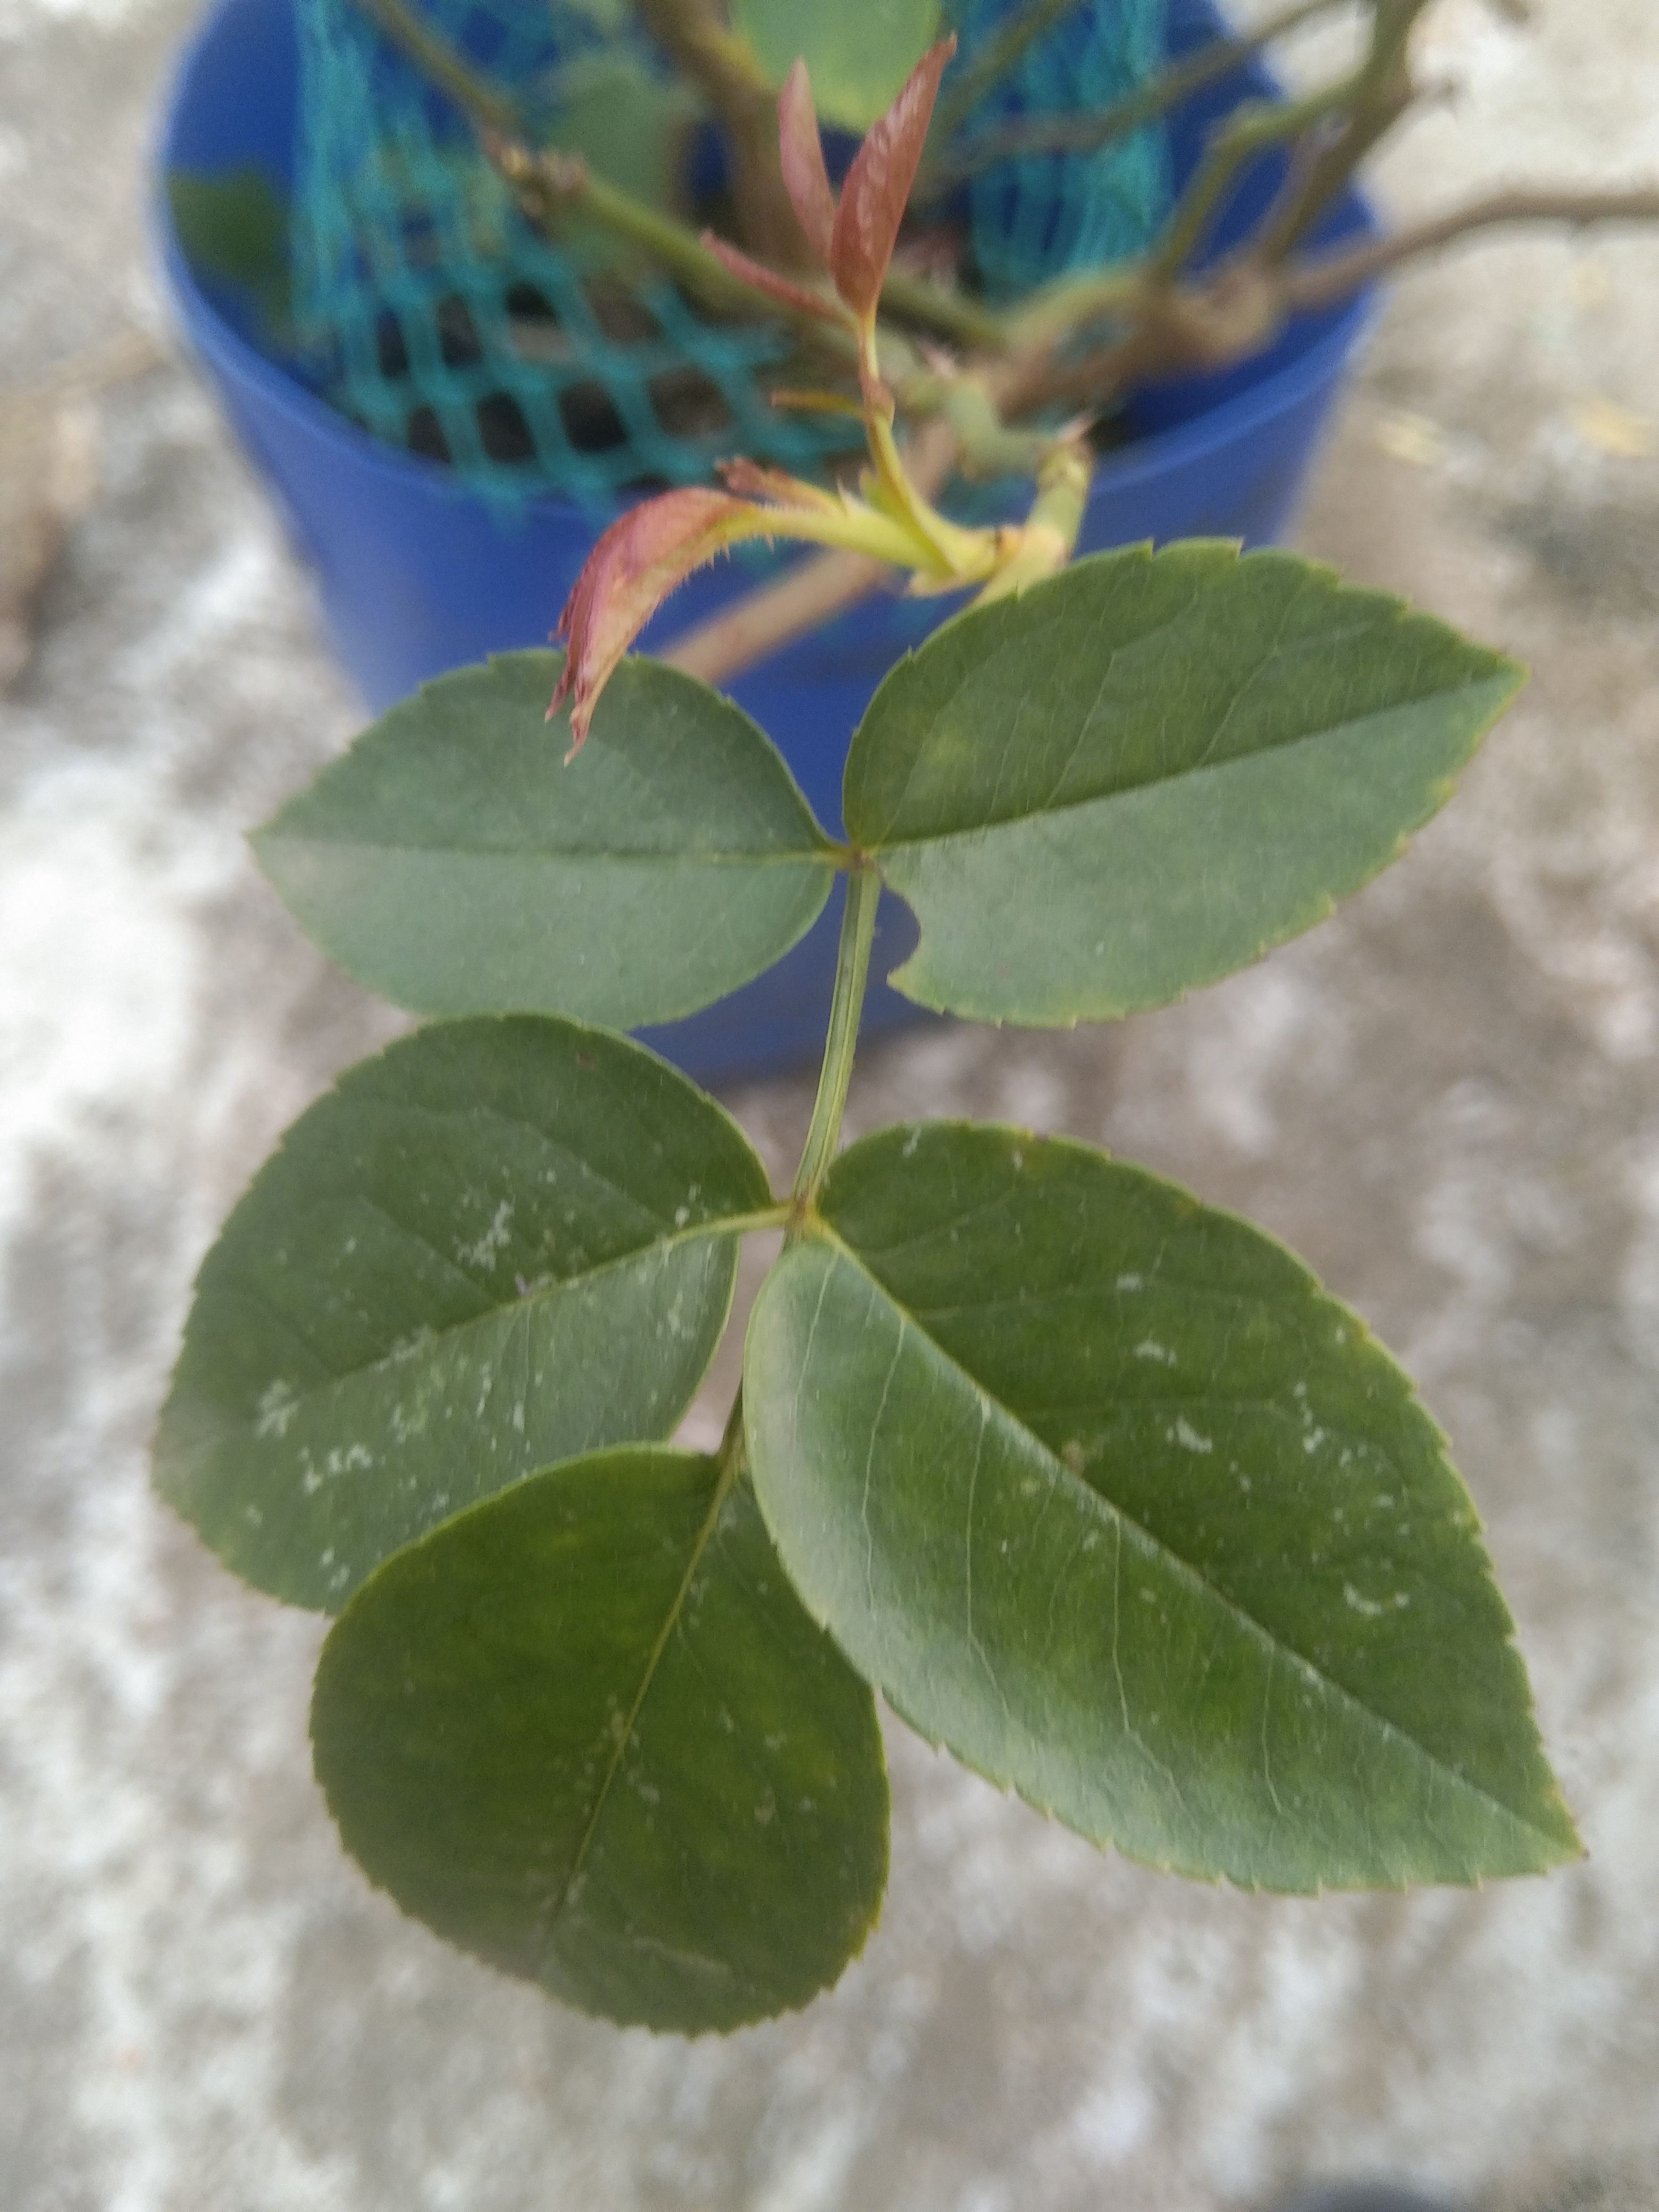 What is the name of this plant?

rose
